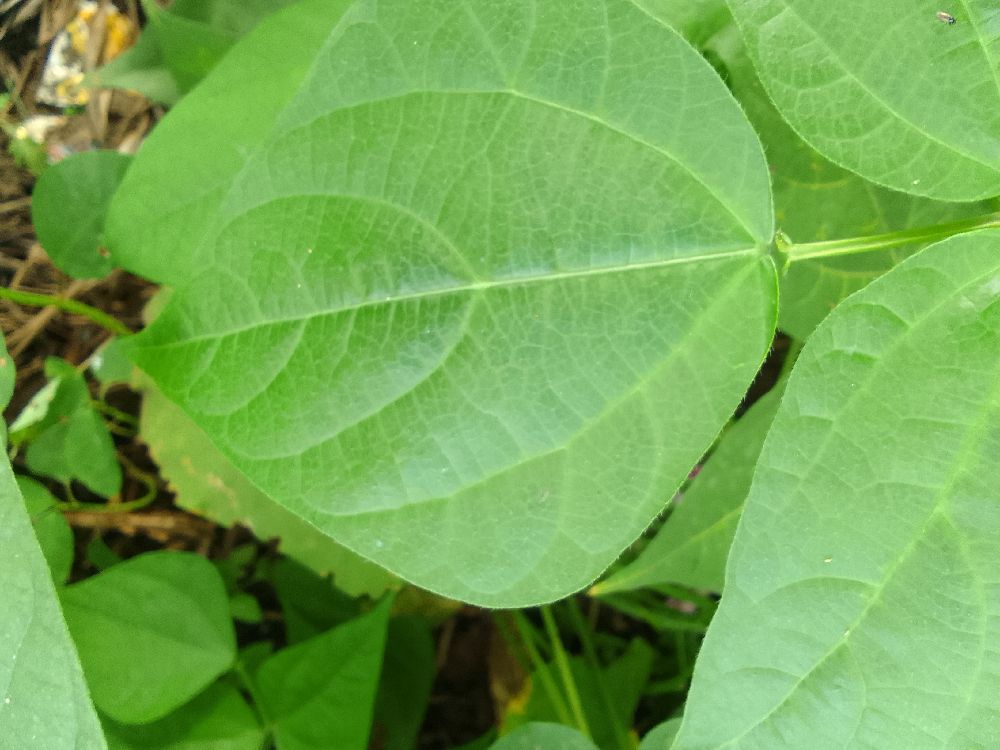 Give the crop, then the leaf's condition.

common bean, healthy
